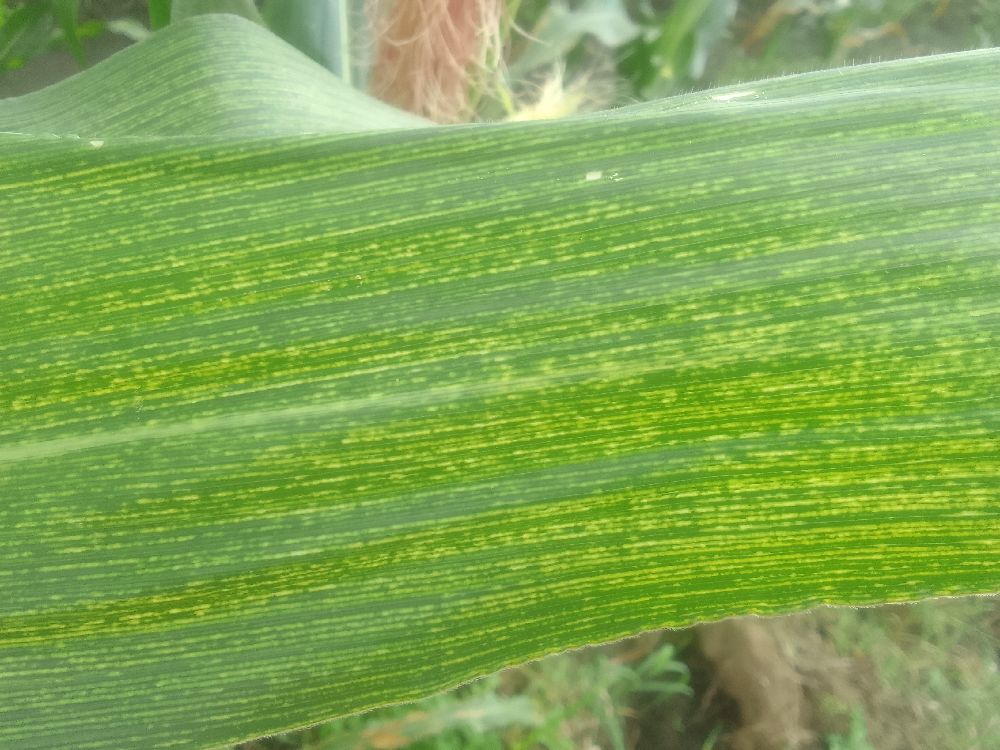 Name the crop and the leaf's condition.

maize, maize streak virus
